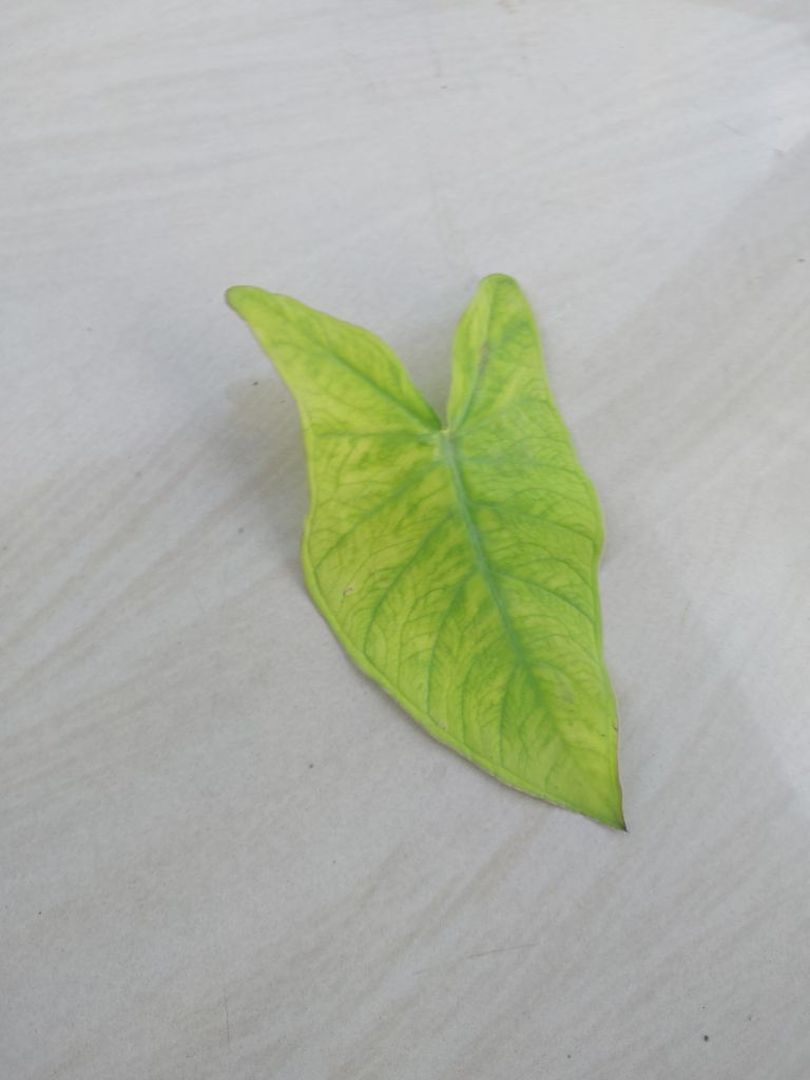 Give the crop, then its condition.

taro, mosaic
